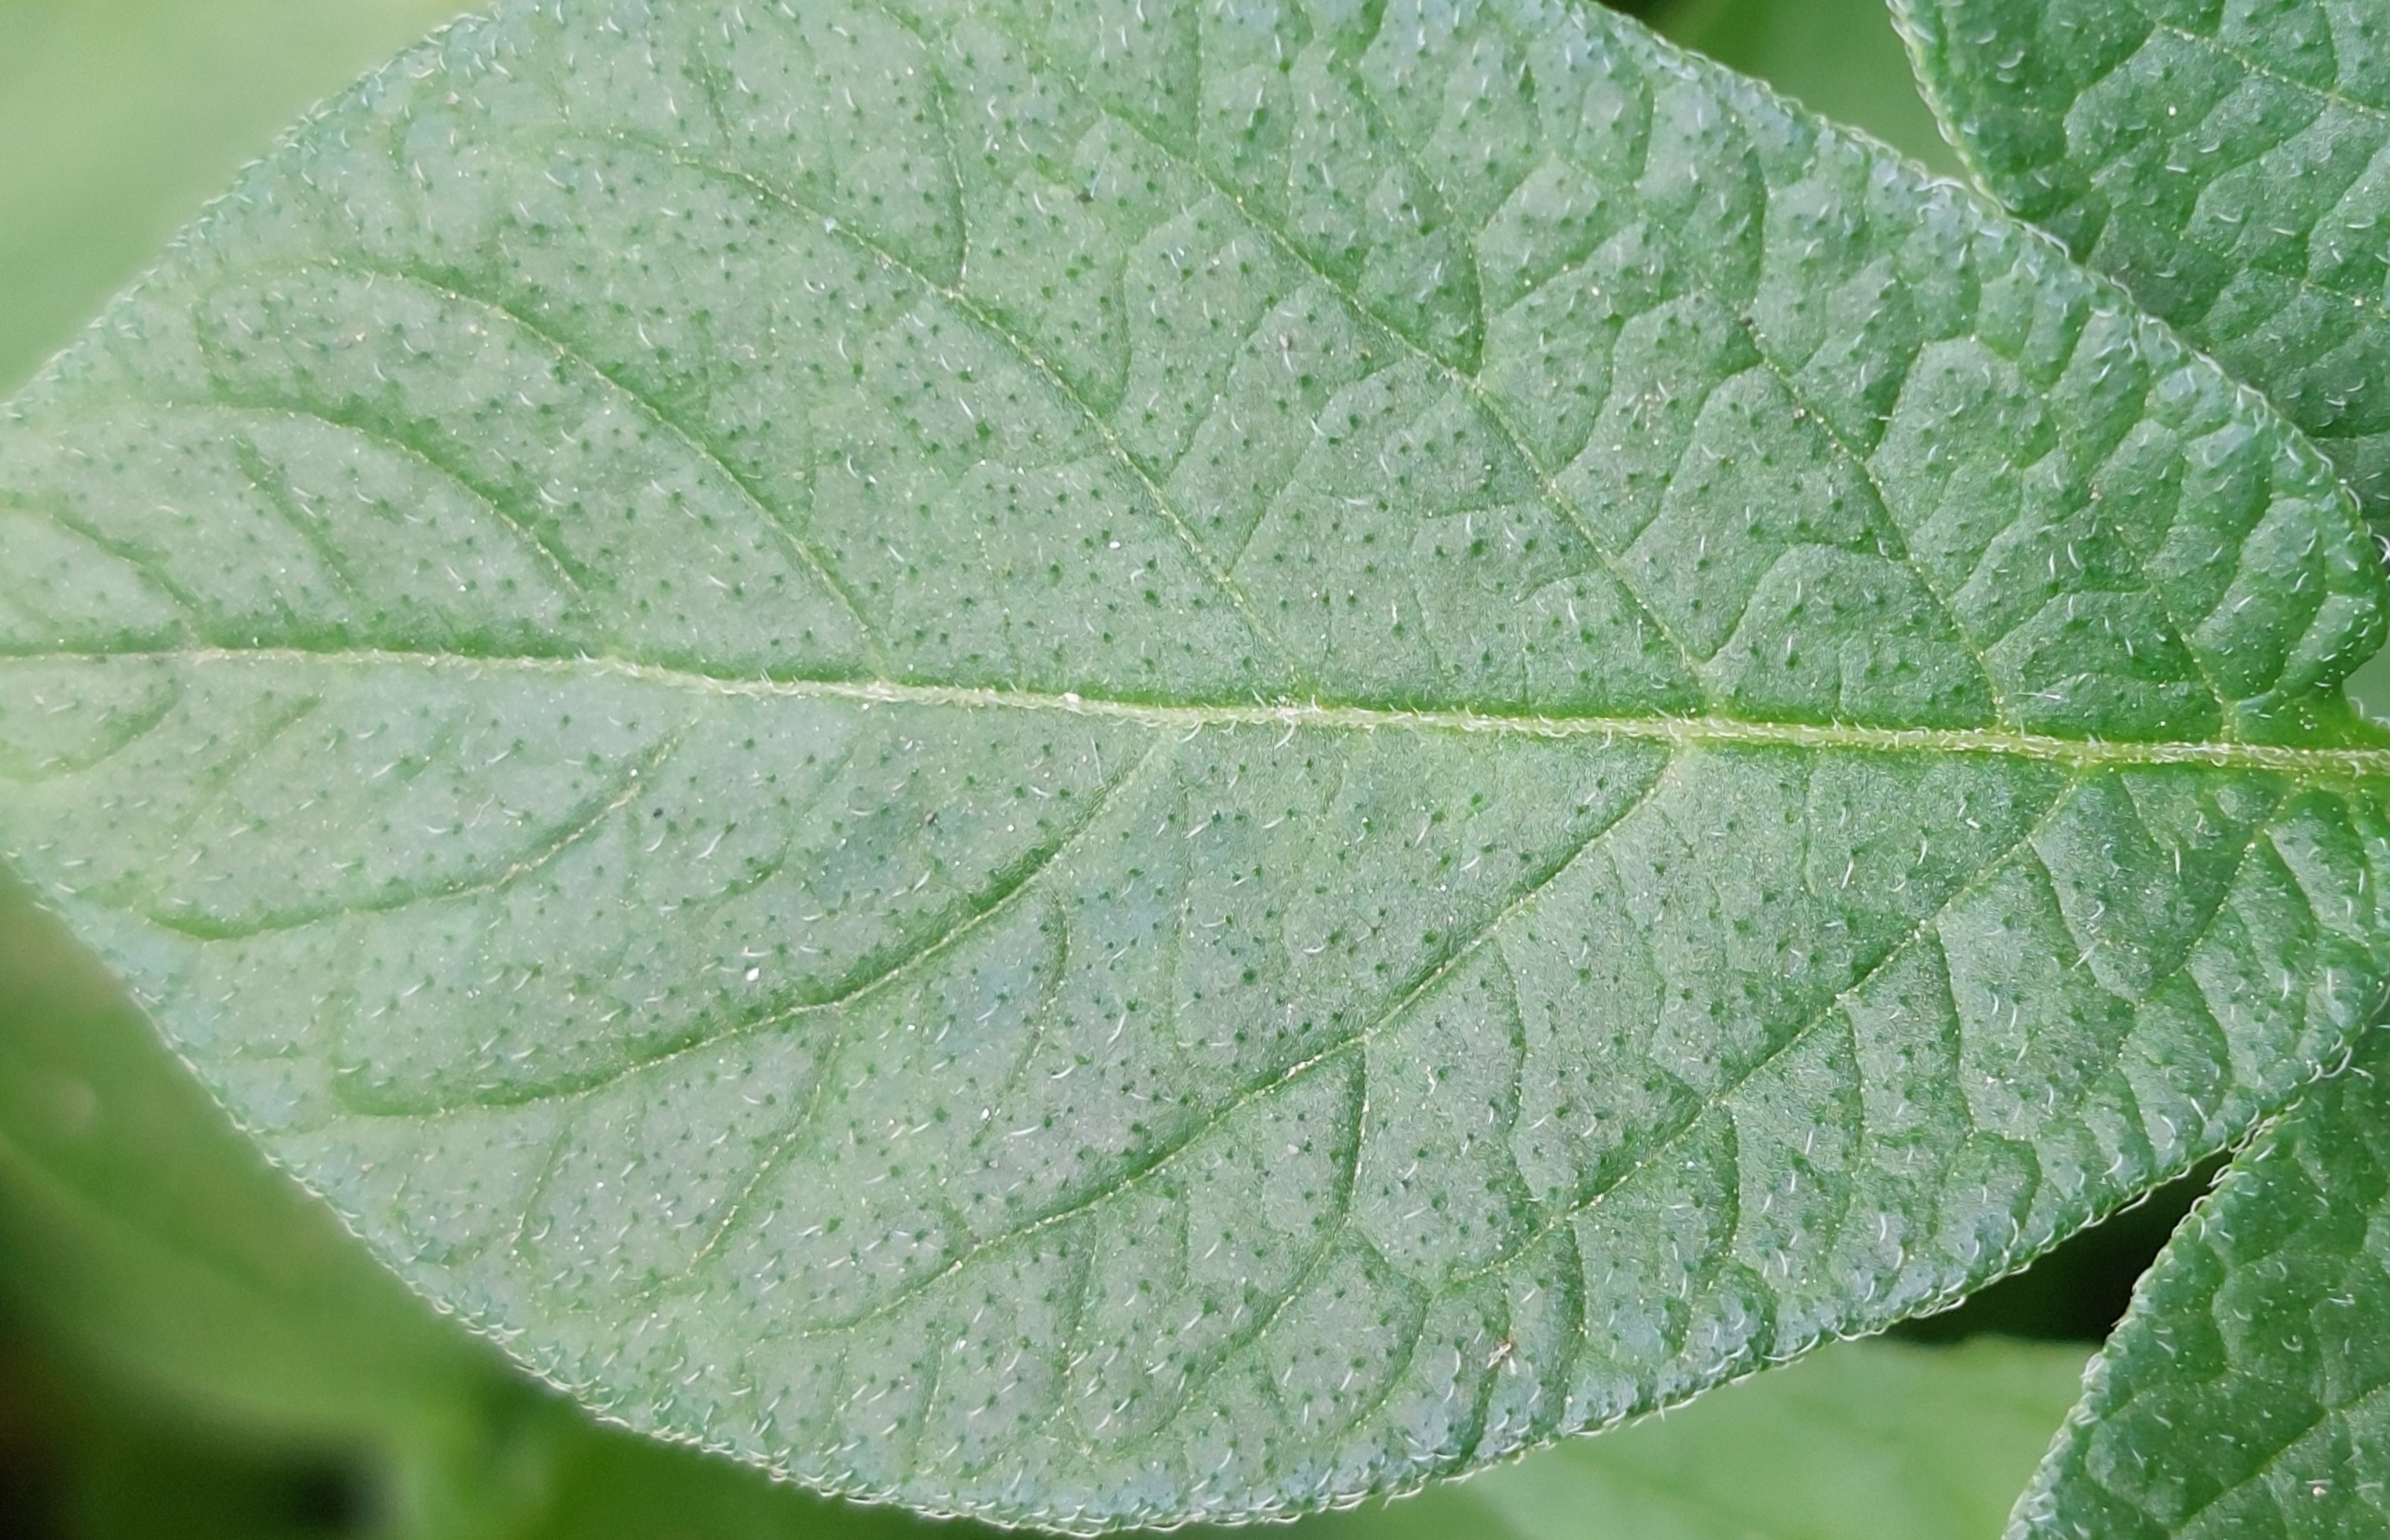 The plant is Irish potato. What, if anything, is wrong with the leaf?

healthy
